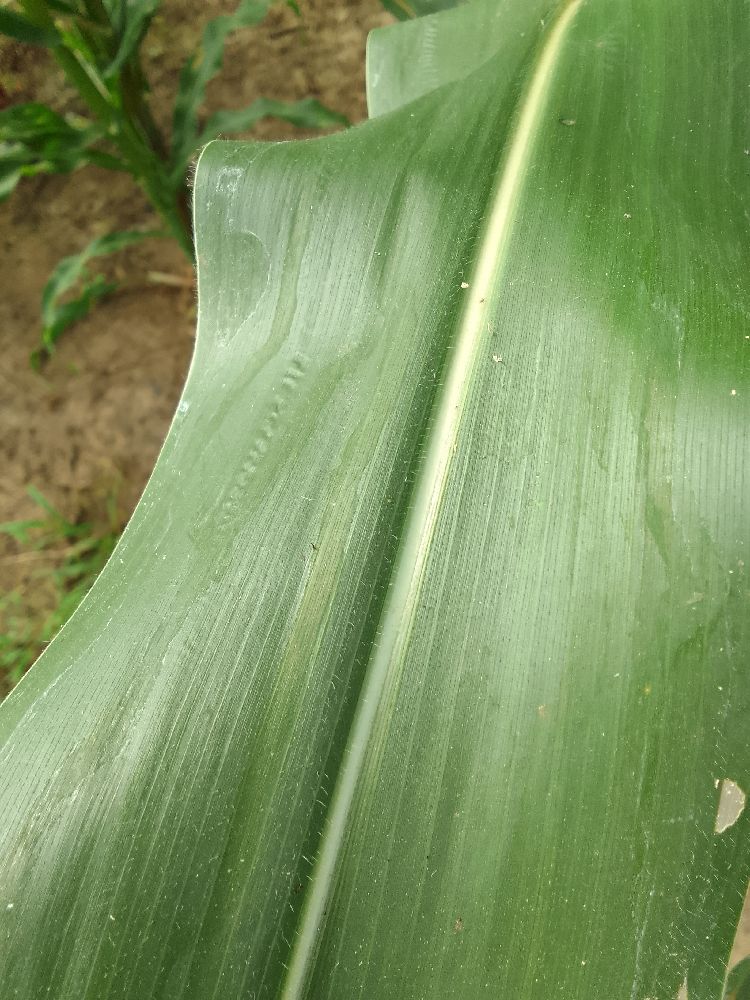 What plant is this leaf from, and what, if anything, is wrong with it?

maize, healthy
